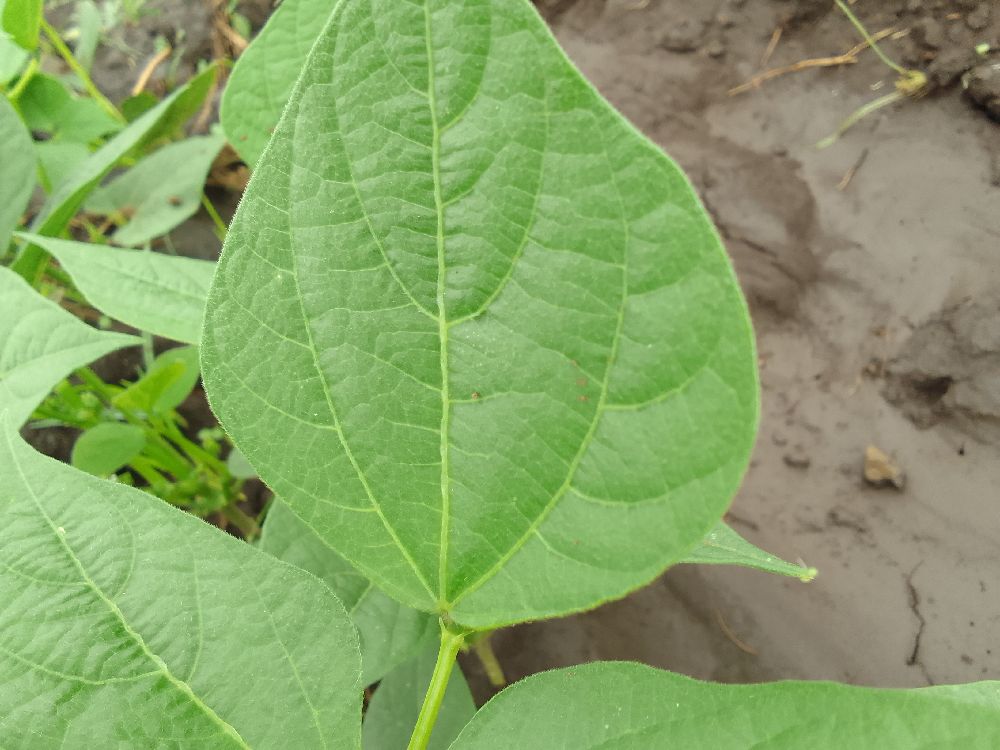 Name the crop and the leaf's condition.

common bean, healthy
